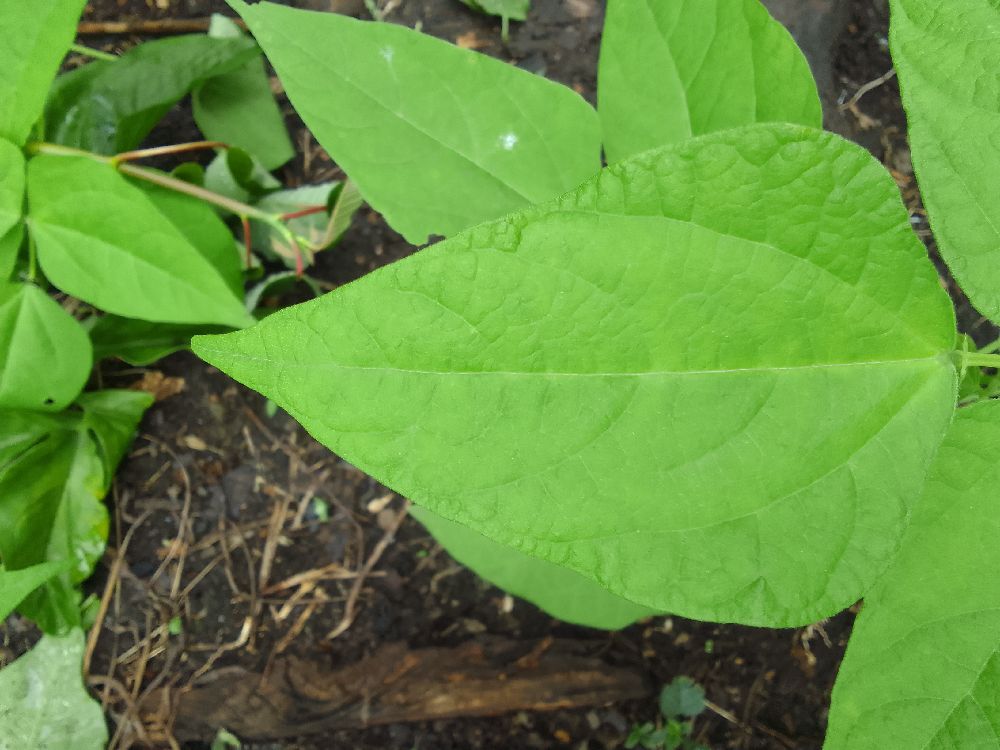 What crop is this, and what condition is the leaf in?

common bean, healthy
